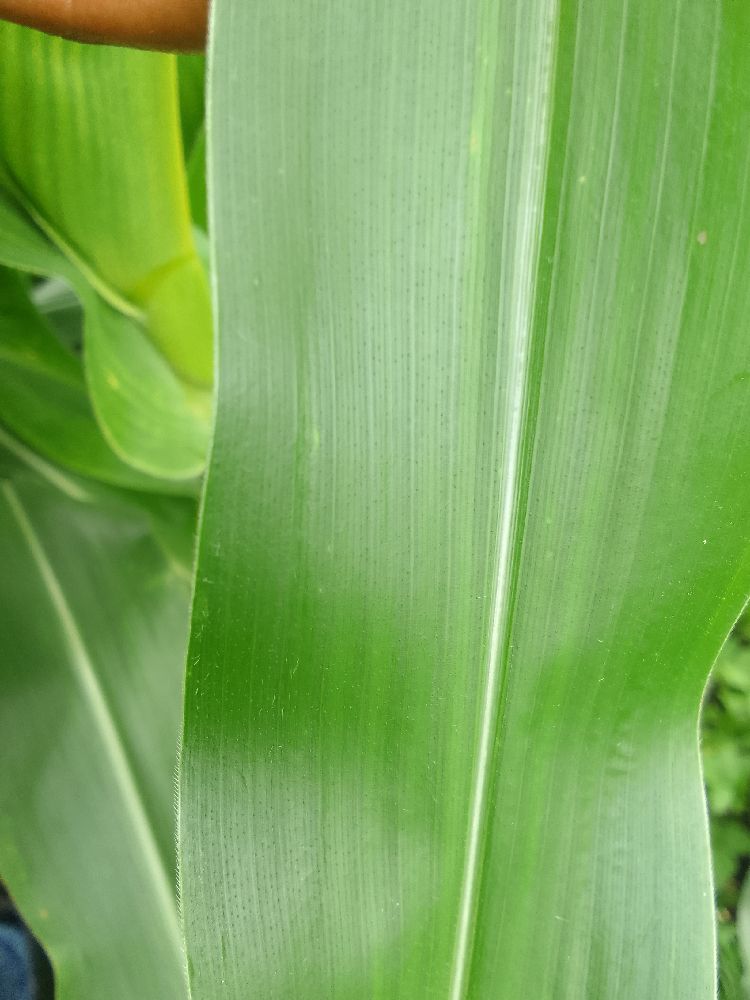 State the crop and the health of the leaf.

maize, healthy
